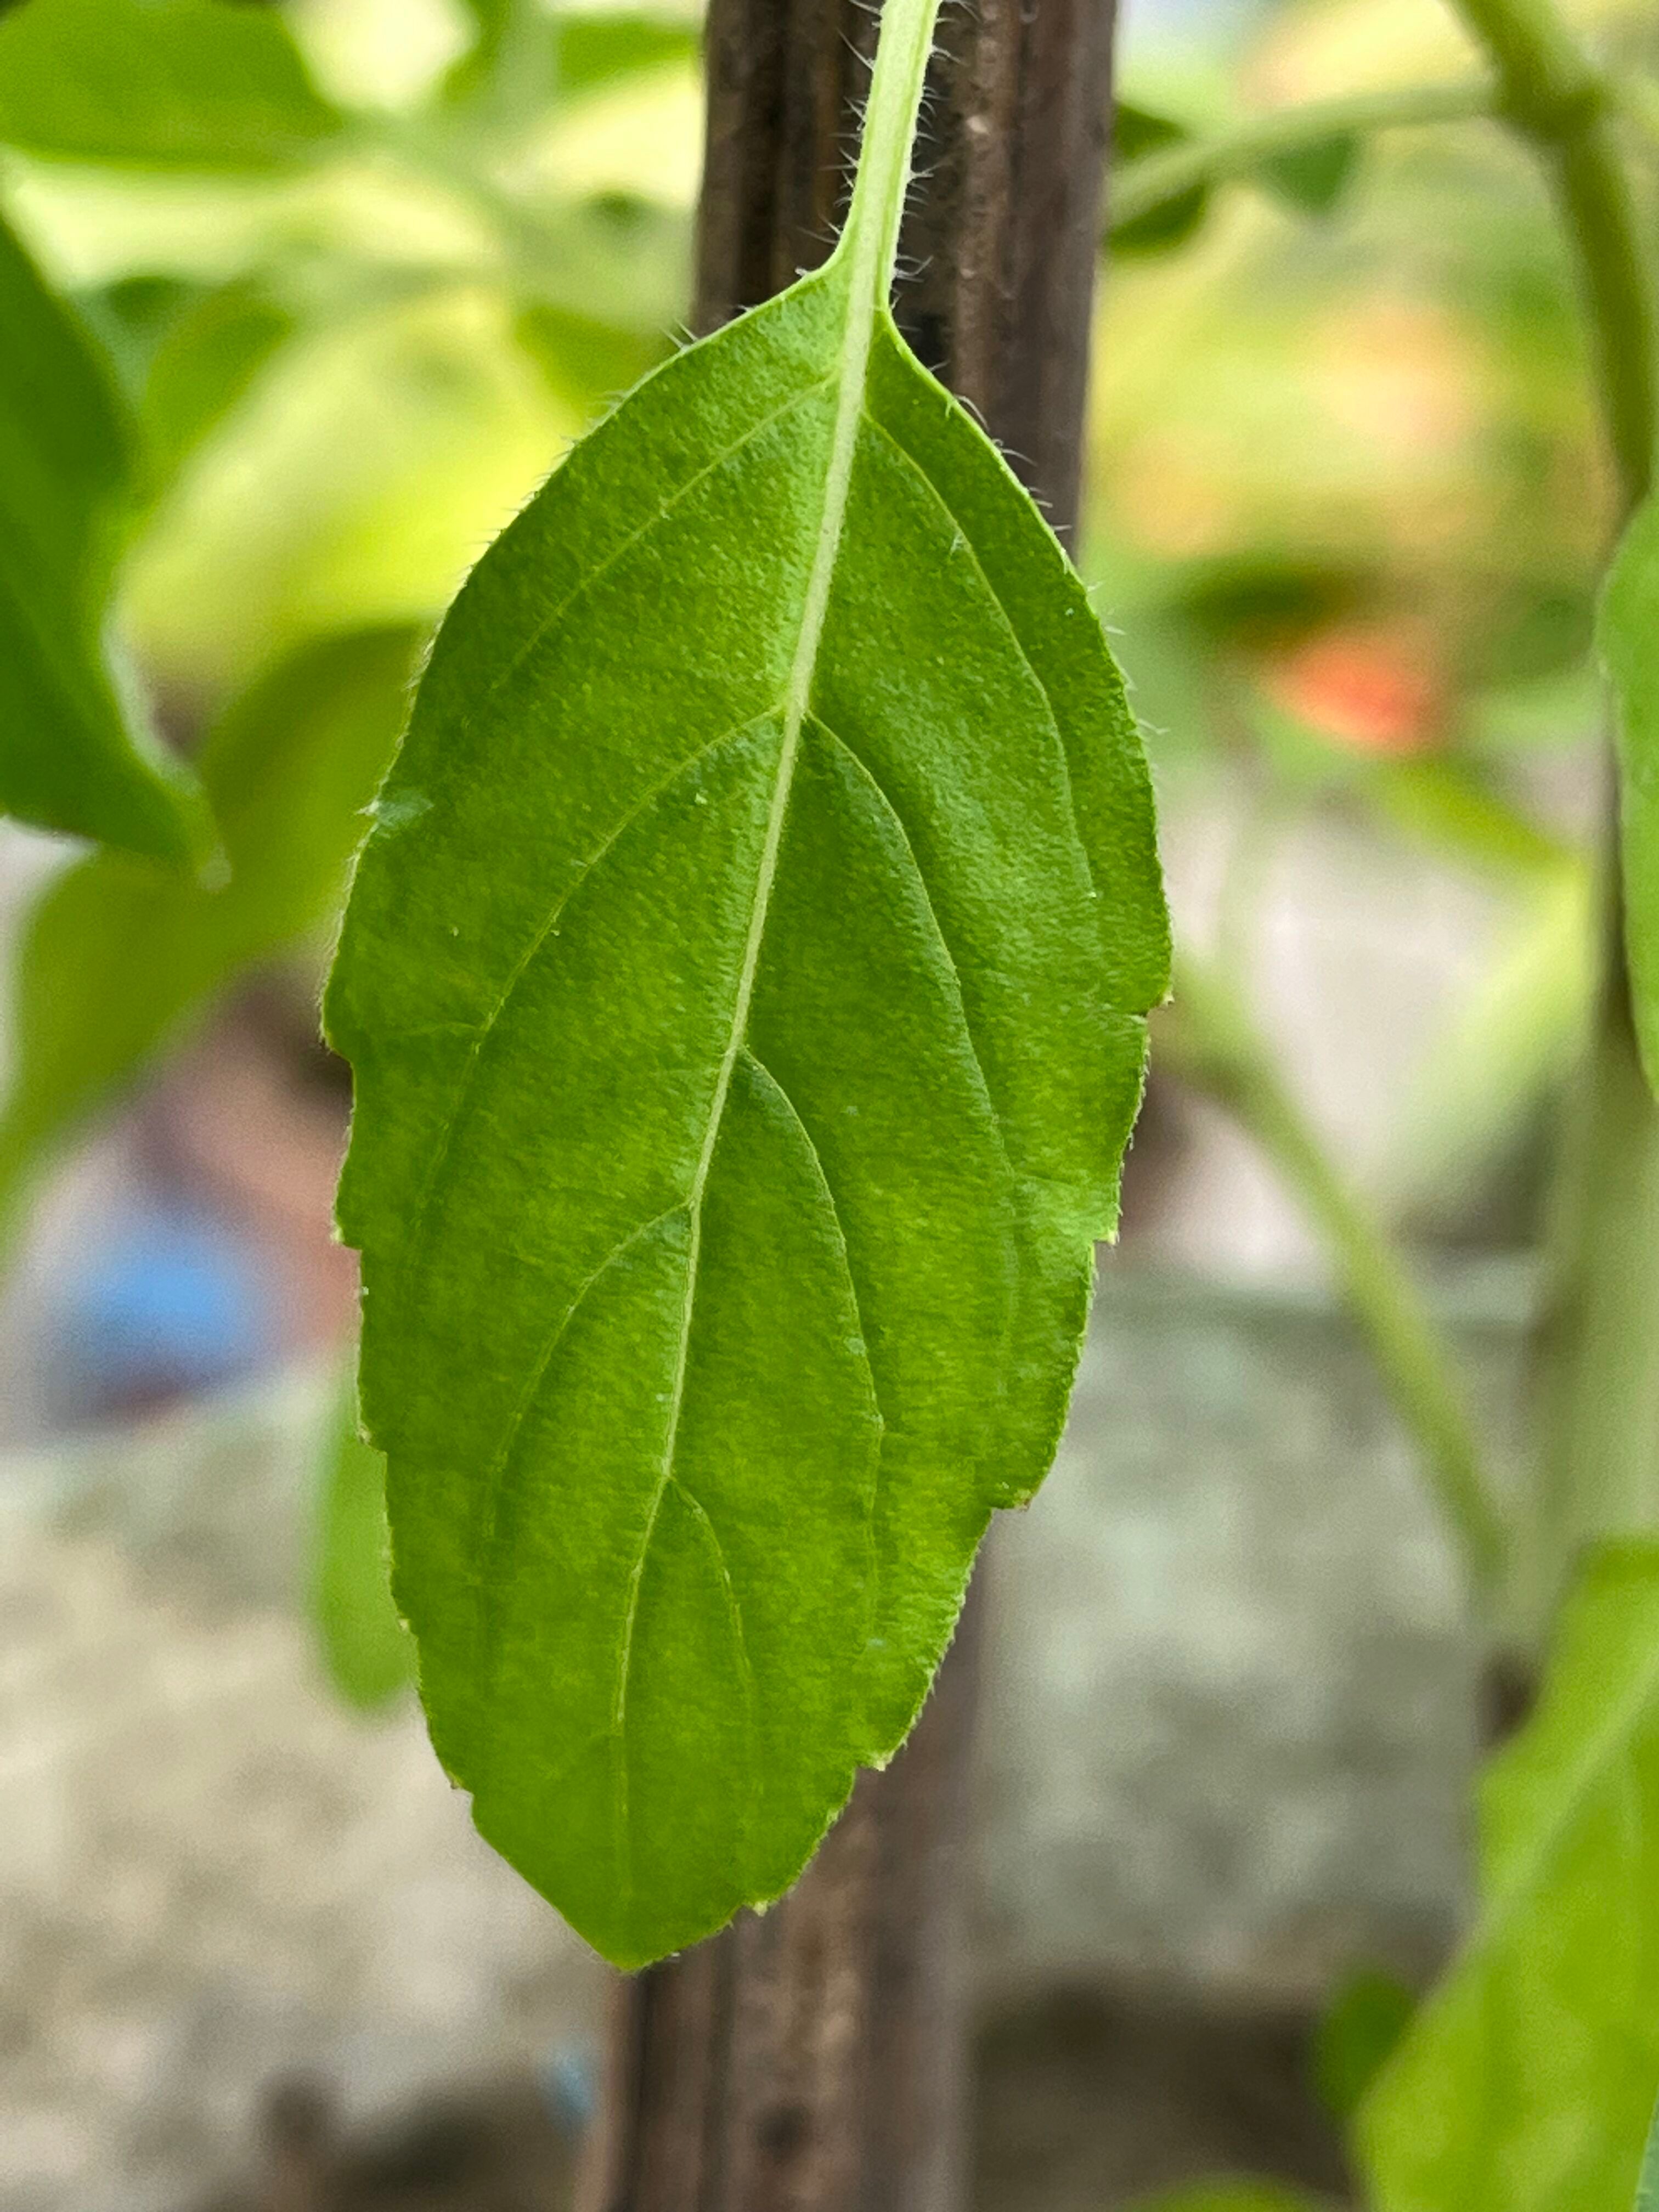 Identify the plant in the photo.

tulshi
